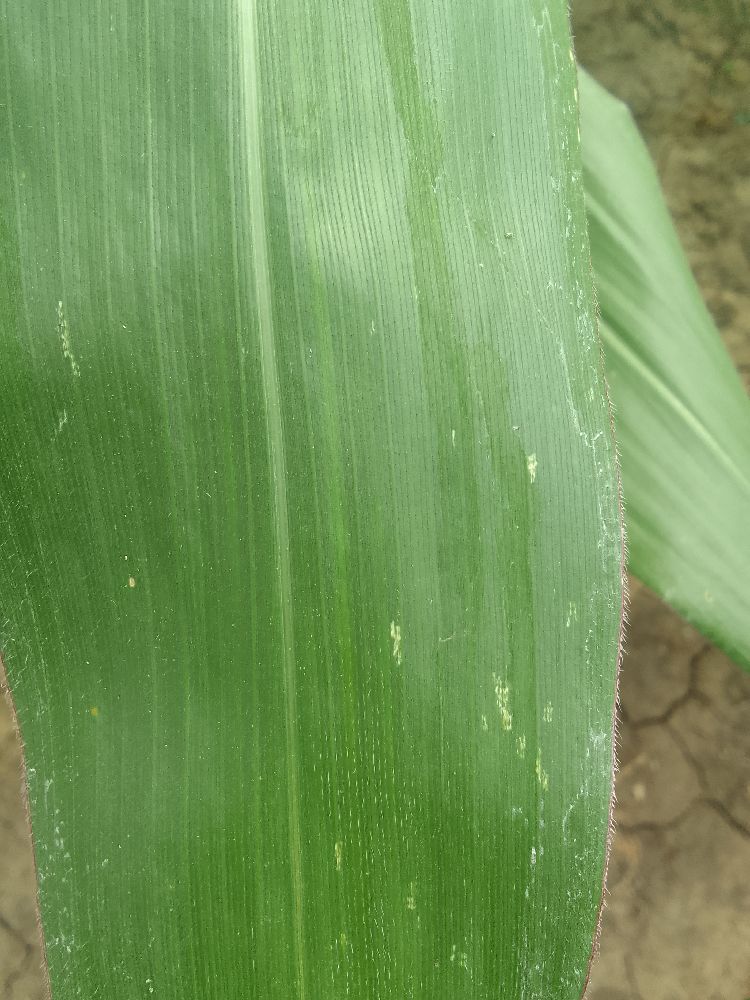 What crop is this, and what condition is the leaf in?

maize, healthy
